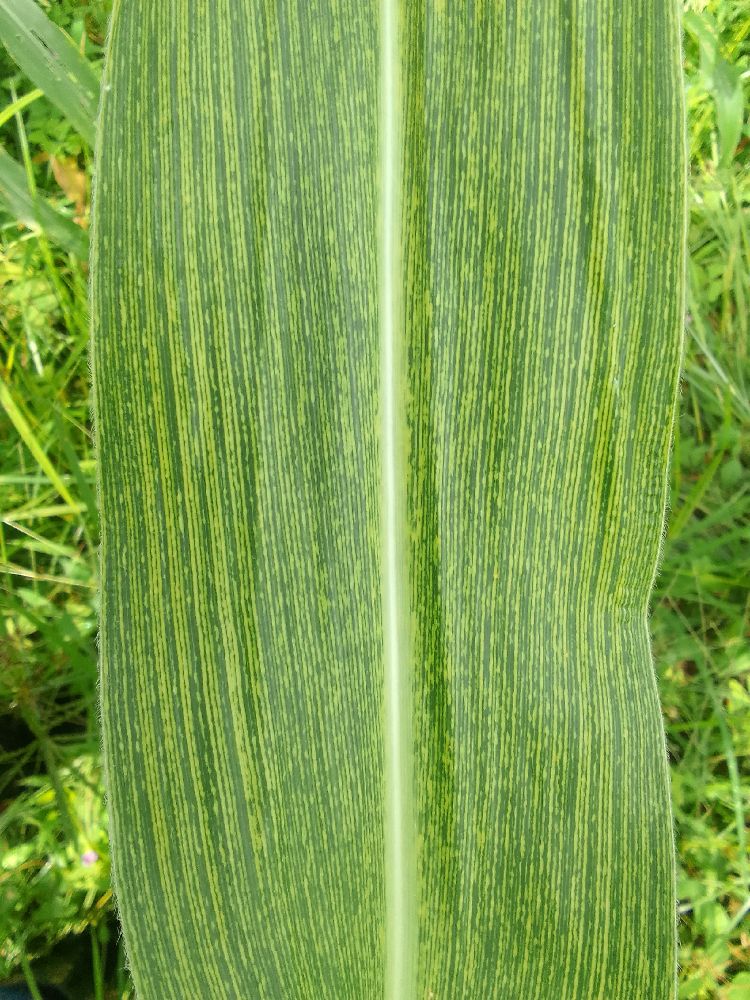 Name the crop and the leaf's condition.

maize, maize streak virus
